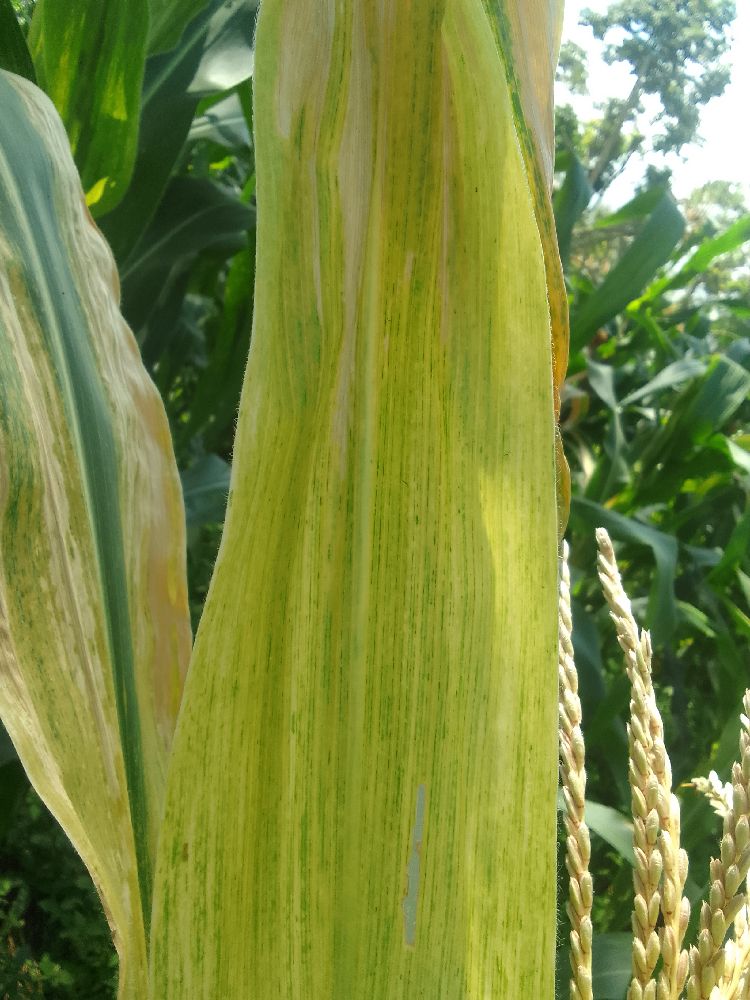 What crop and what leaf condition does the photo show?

maize, maize lethal necrosis
